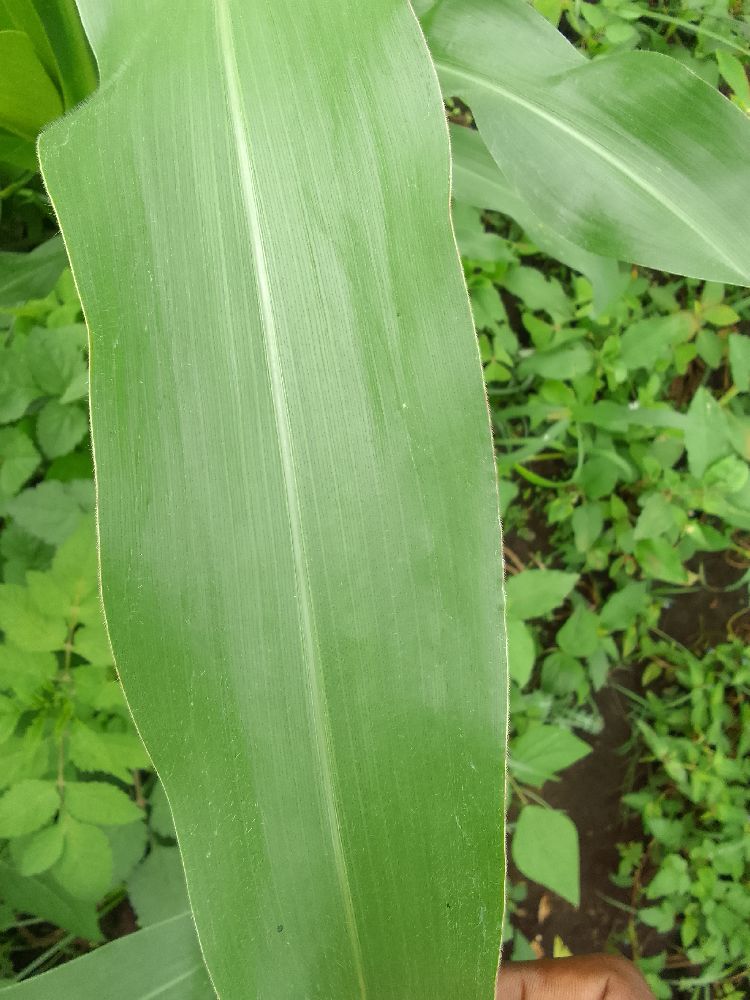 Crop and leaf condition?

maize, healthy
